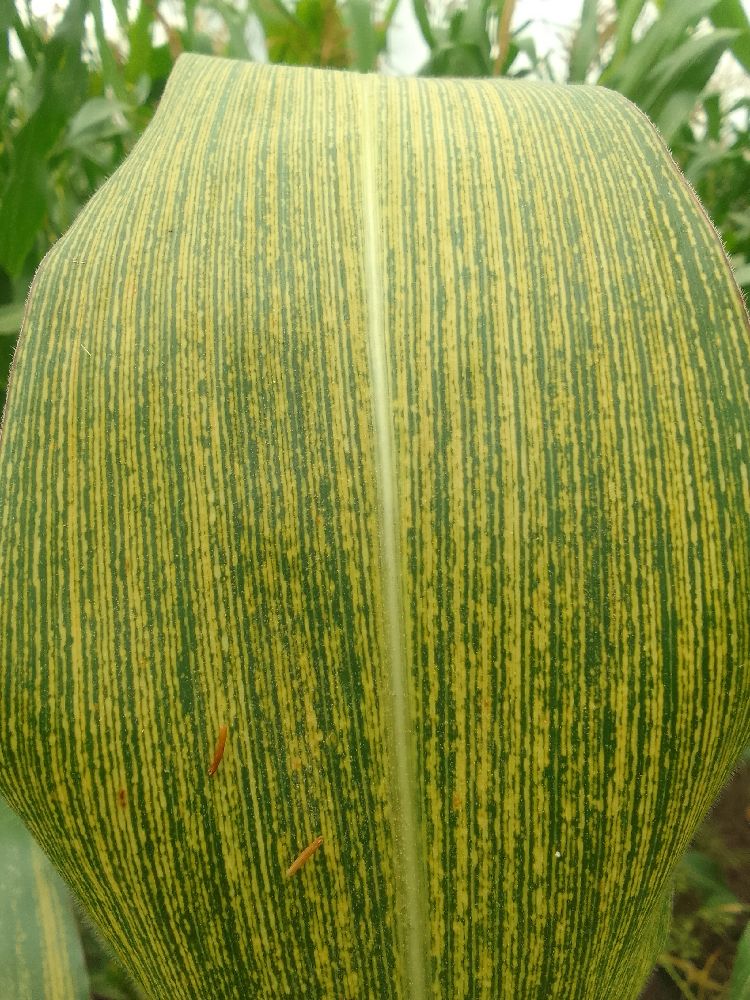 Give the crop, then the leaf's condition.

maize, maize streak virus
